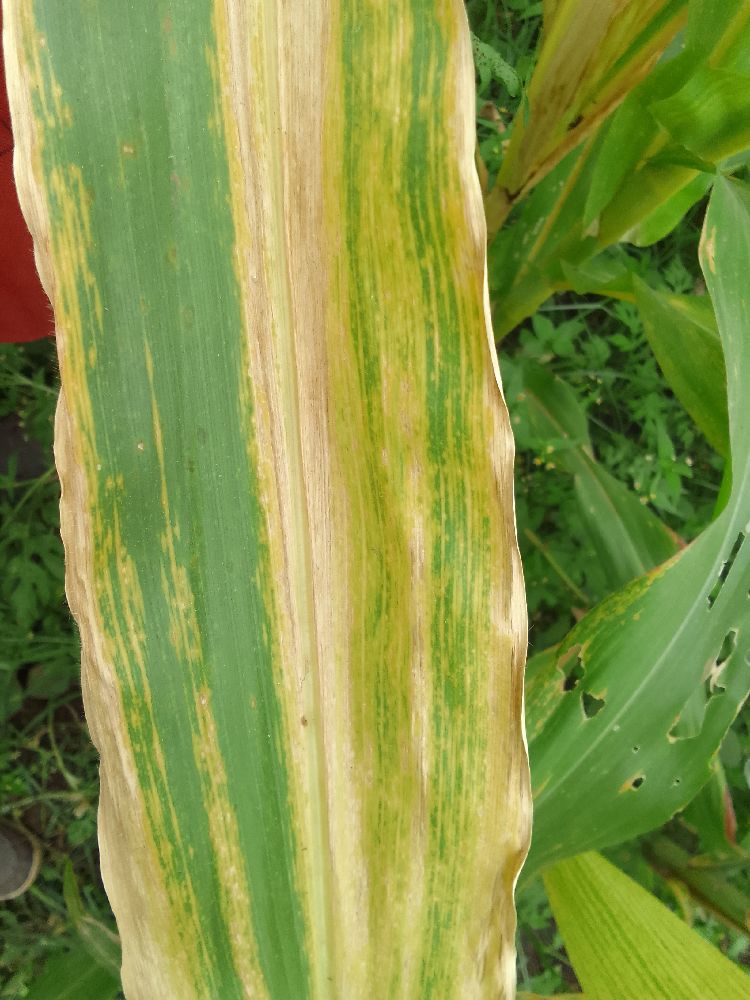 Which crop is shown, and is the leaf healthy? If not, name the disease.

maize, maize lethal necrosis
